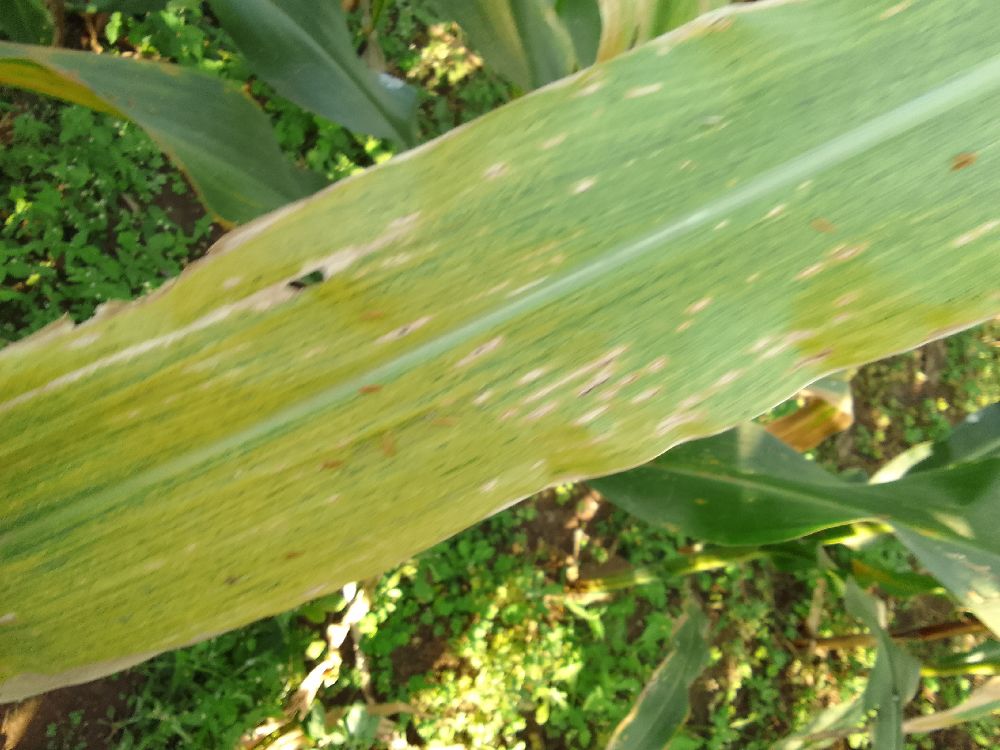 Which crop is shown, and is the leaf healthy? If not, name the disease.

maize, maize lethal necrosis
